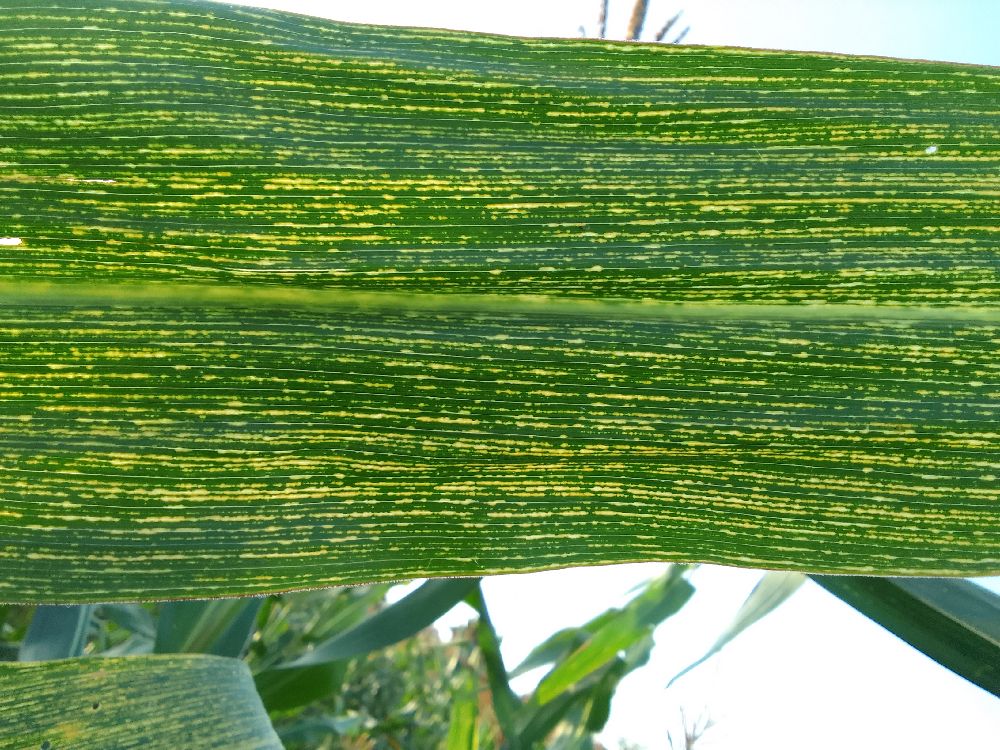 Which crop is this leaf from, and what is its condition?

maize, maize streak virus
